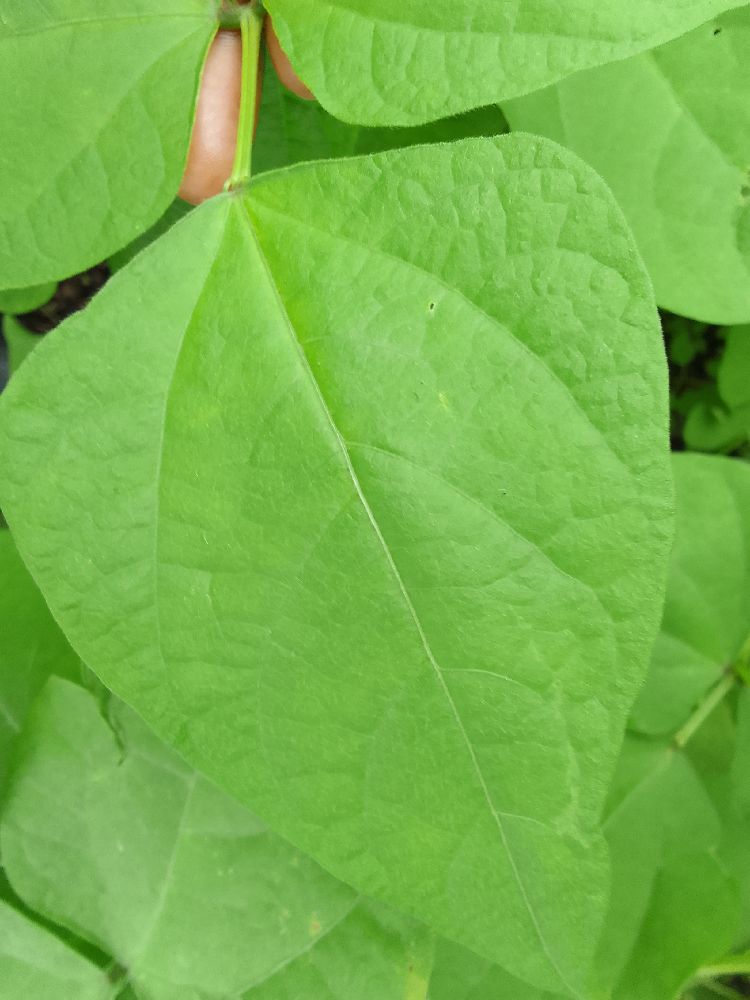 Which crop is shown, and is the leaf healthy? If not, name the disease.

common bean, healthy
